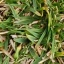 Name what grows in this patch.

grass
